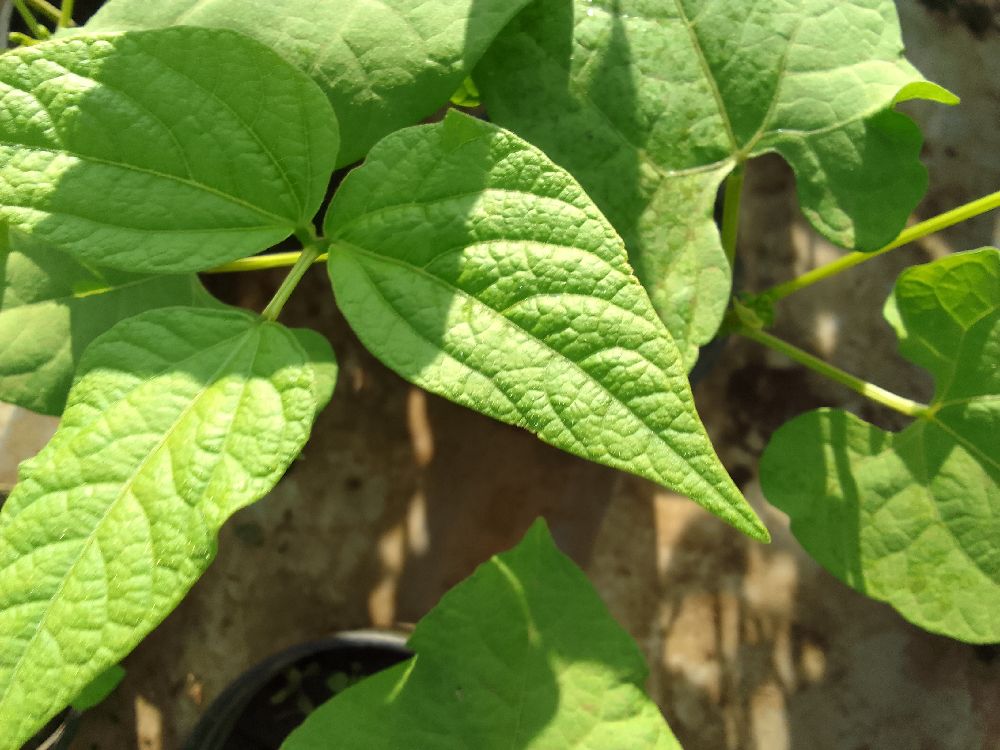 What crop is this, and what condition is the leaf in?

common bean, healthy
